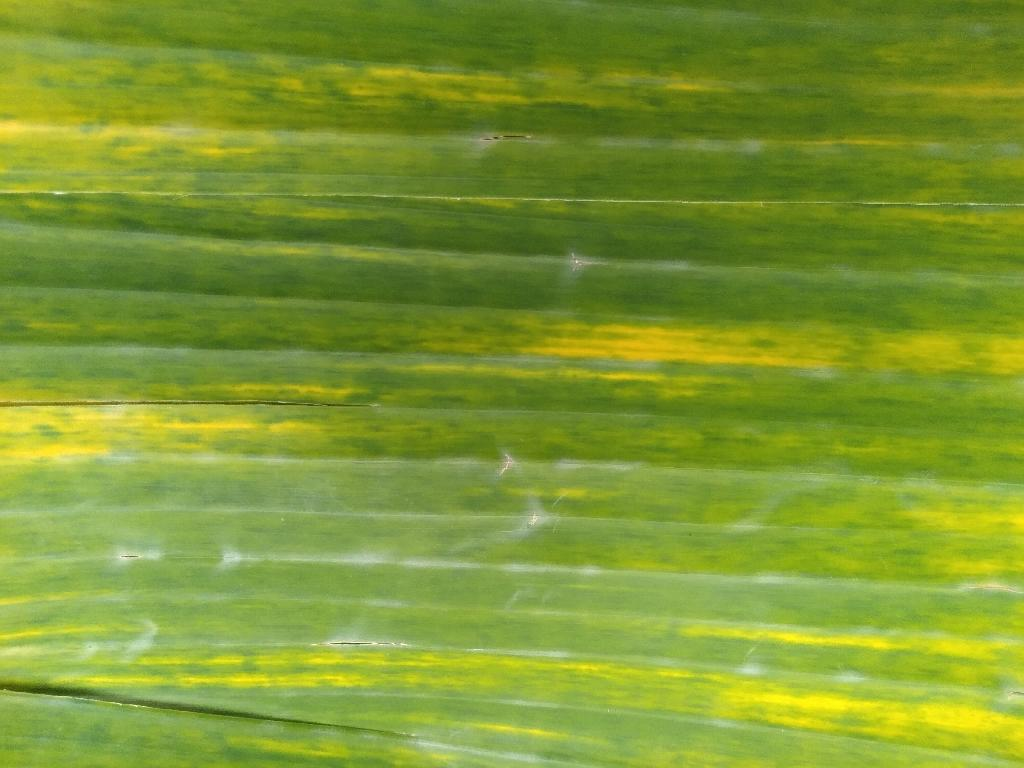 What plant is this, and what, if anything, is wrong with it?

banana, fusarium wilt race 1
